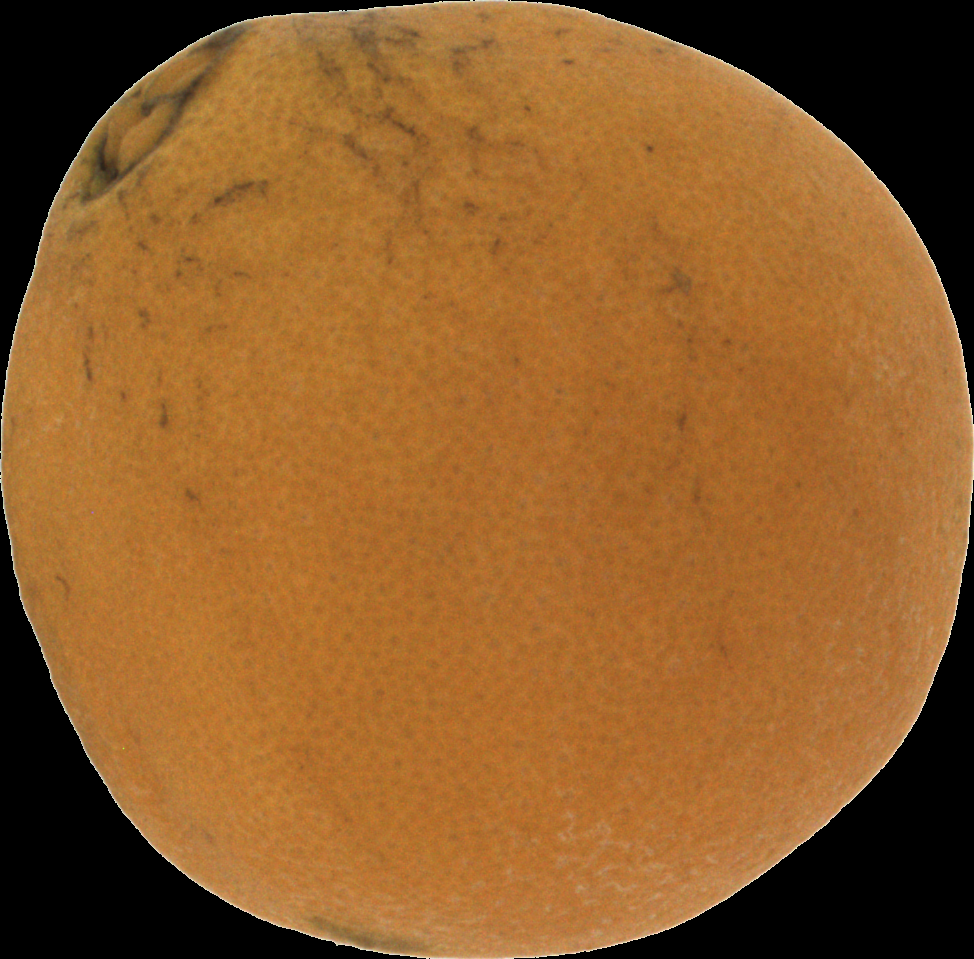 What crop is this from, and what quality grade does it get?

orange, bad
